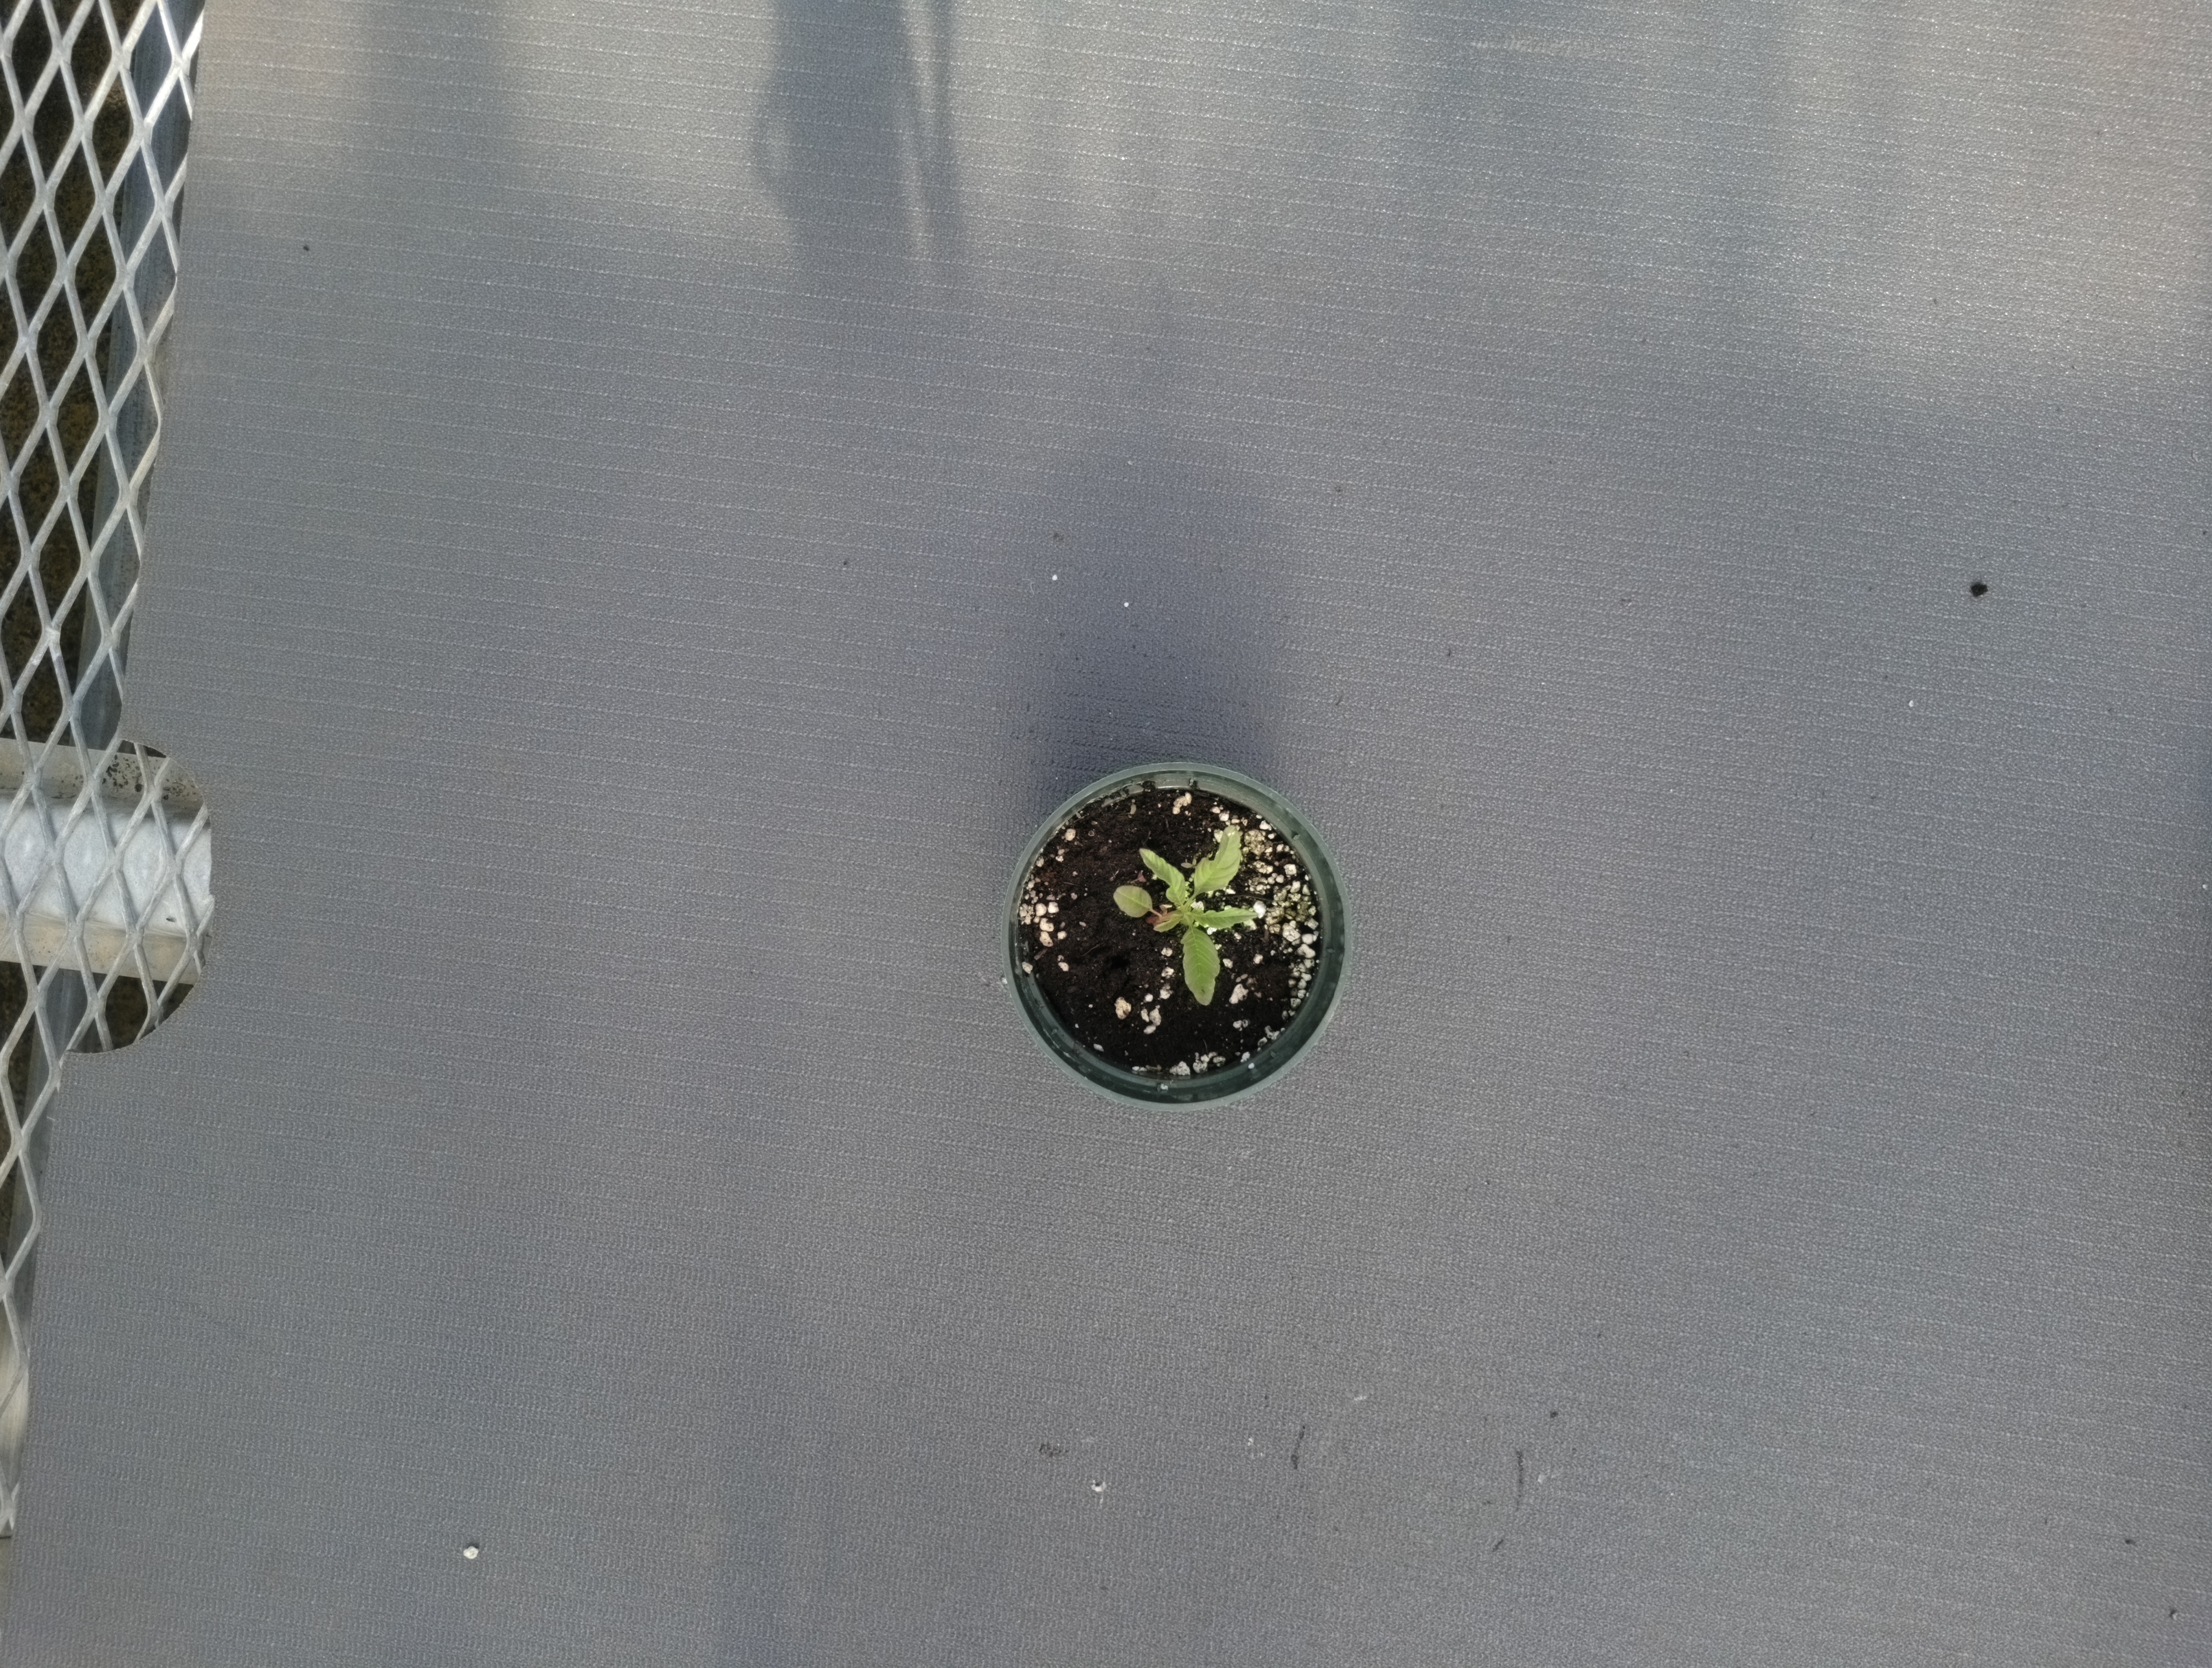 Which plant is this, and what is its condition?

waterhemp, healthy untreated
